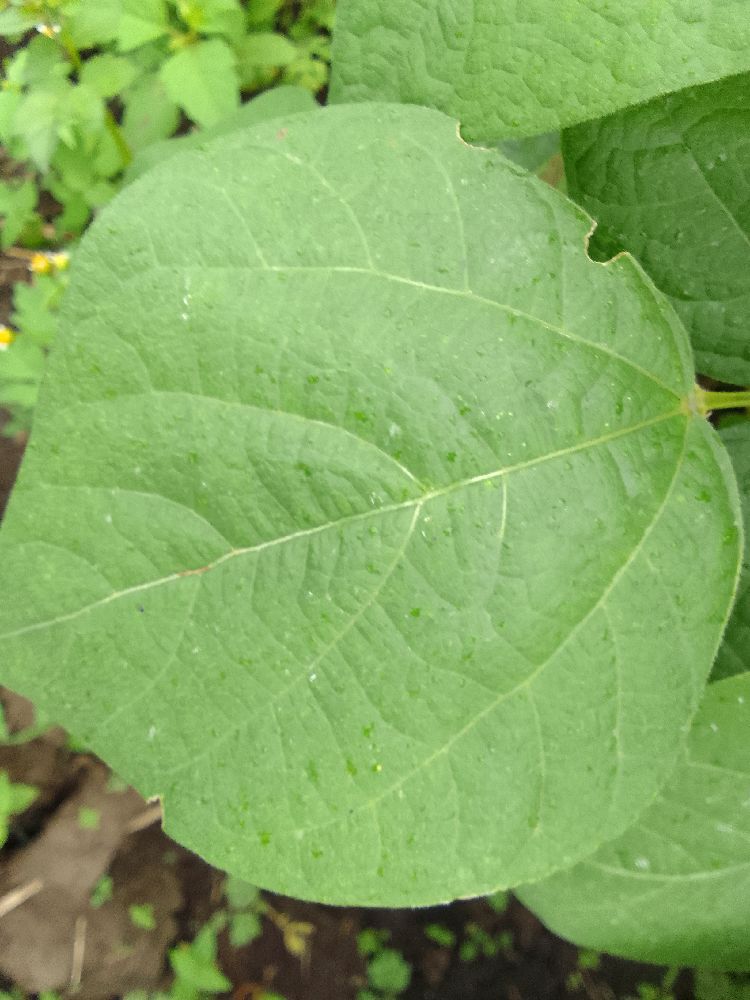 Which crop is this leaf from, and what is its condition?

common bean, healthy
